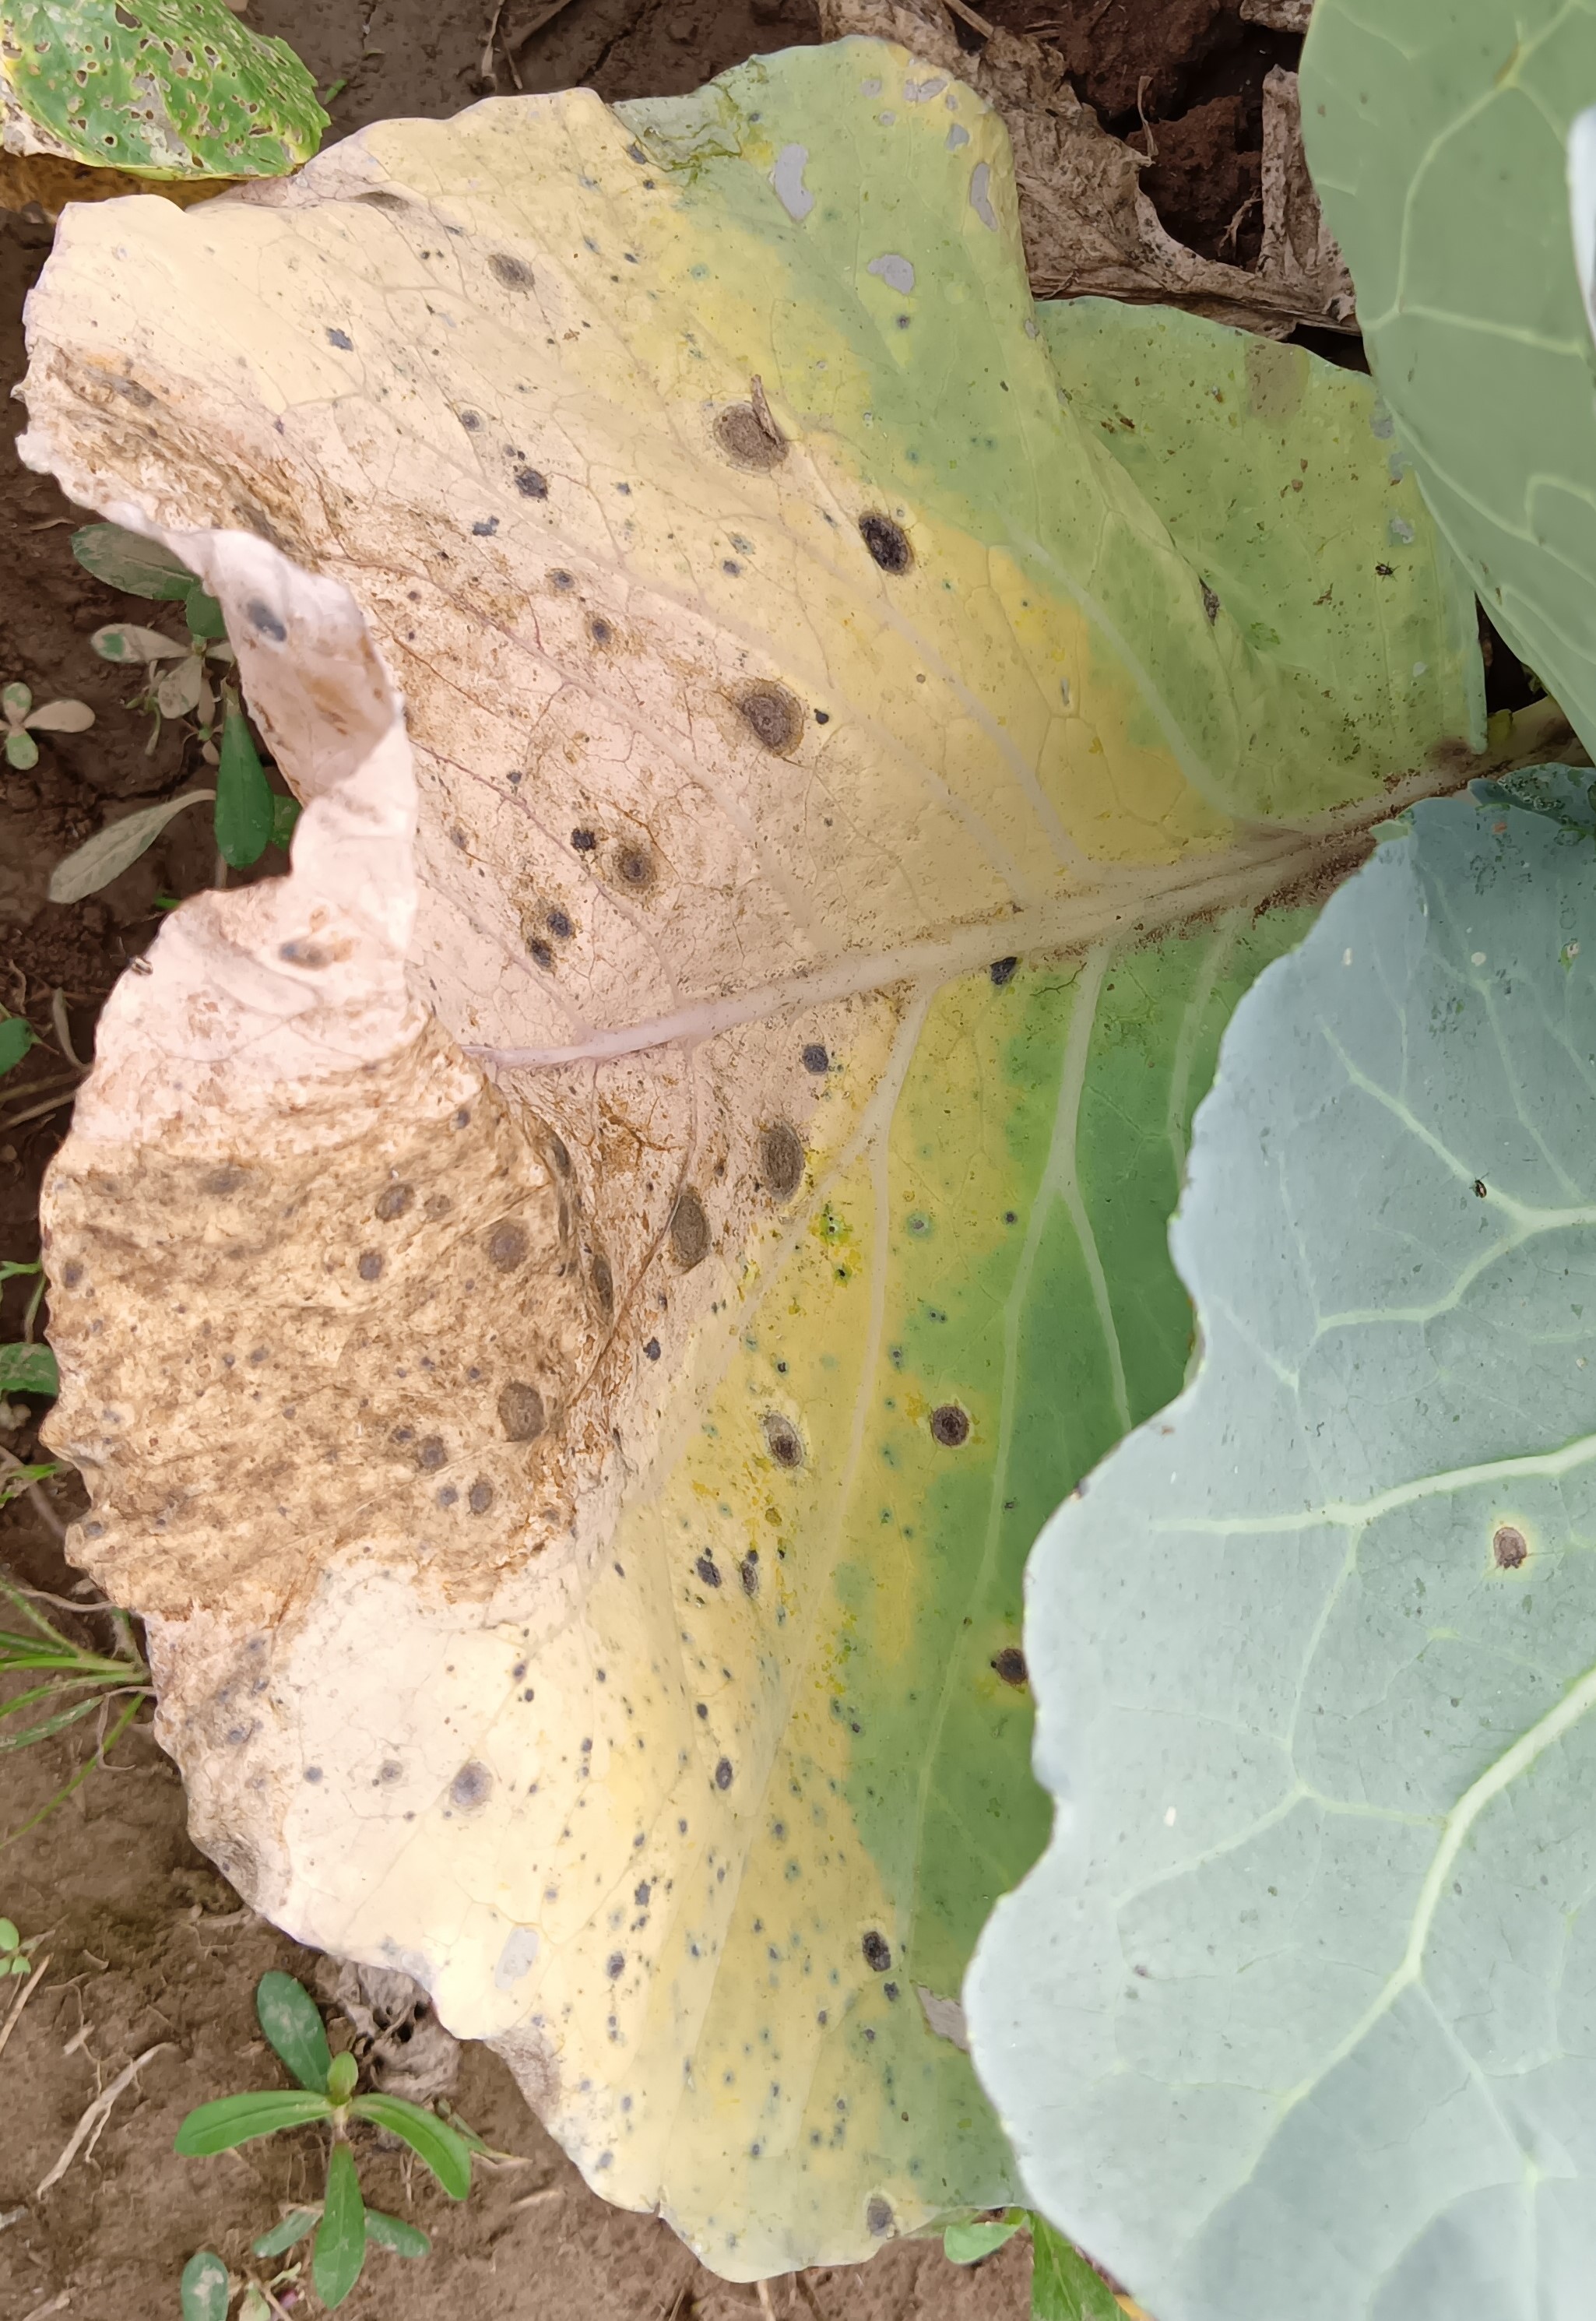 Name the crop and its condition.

cabbage, alternaria
